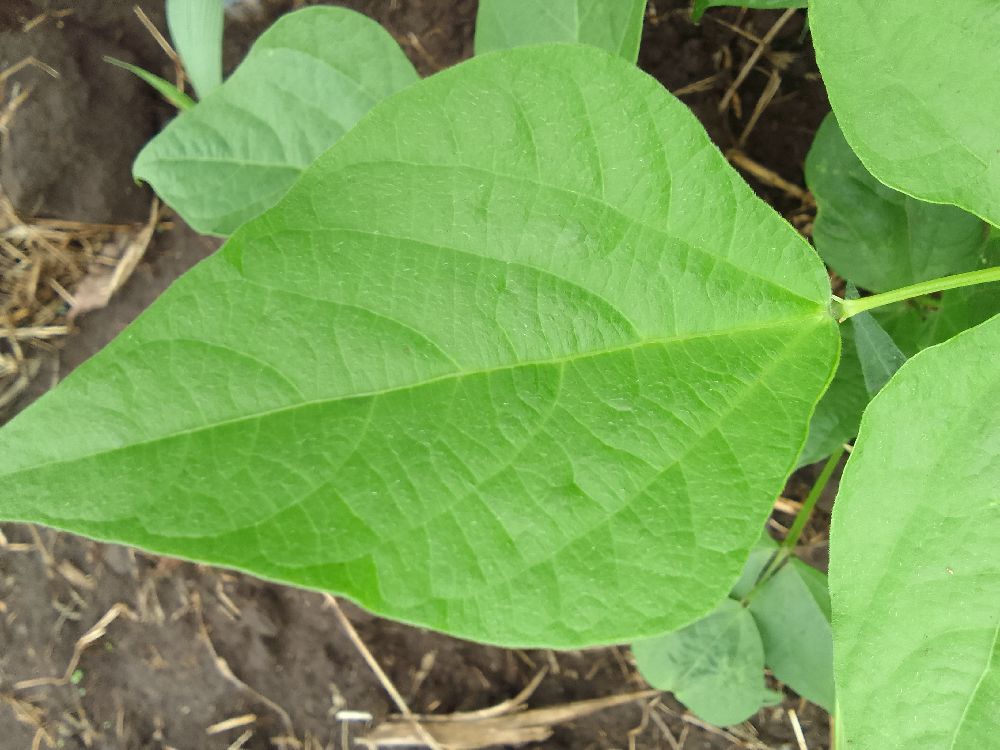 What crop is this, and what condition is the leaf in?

common bean, healthy
